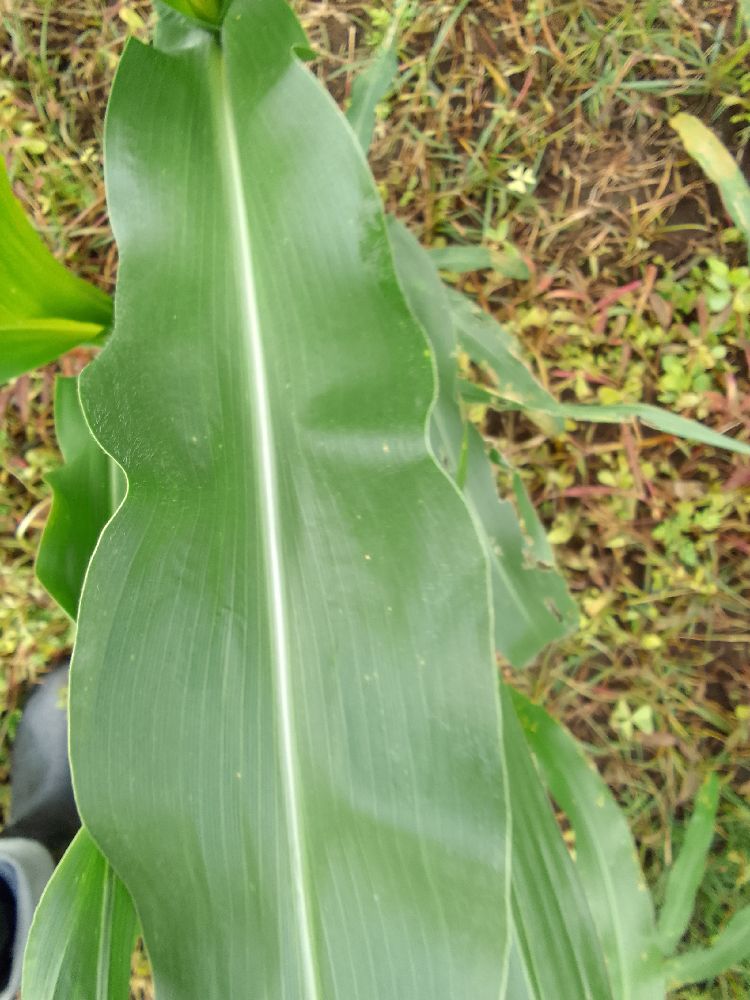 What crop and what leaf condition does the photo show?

maize, healthy
